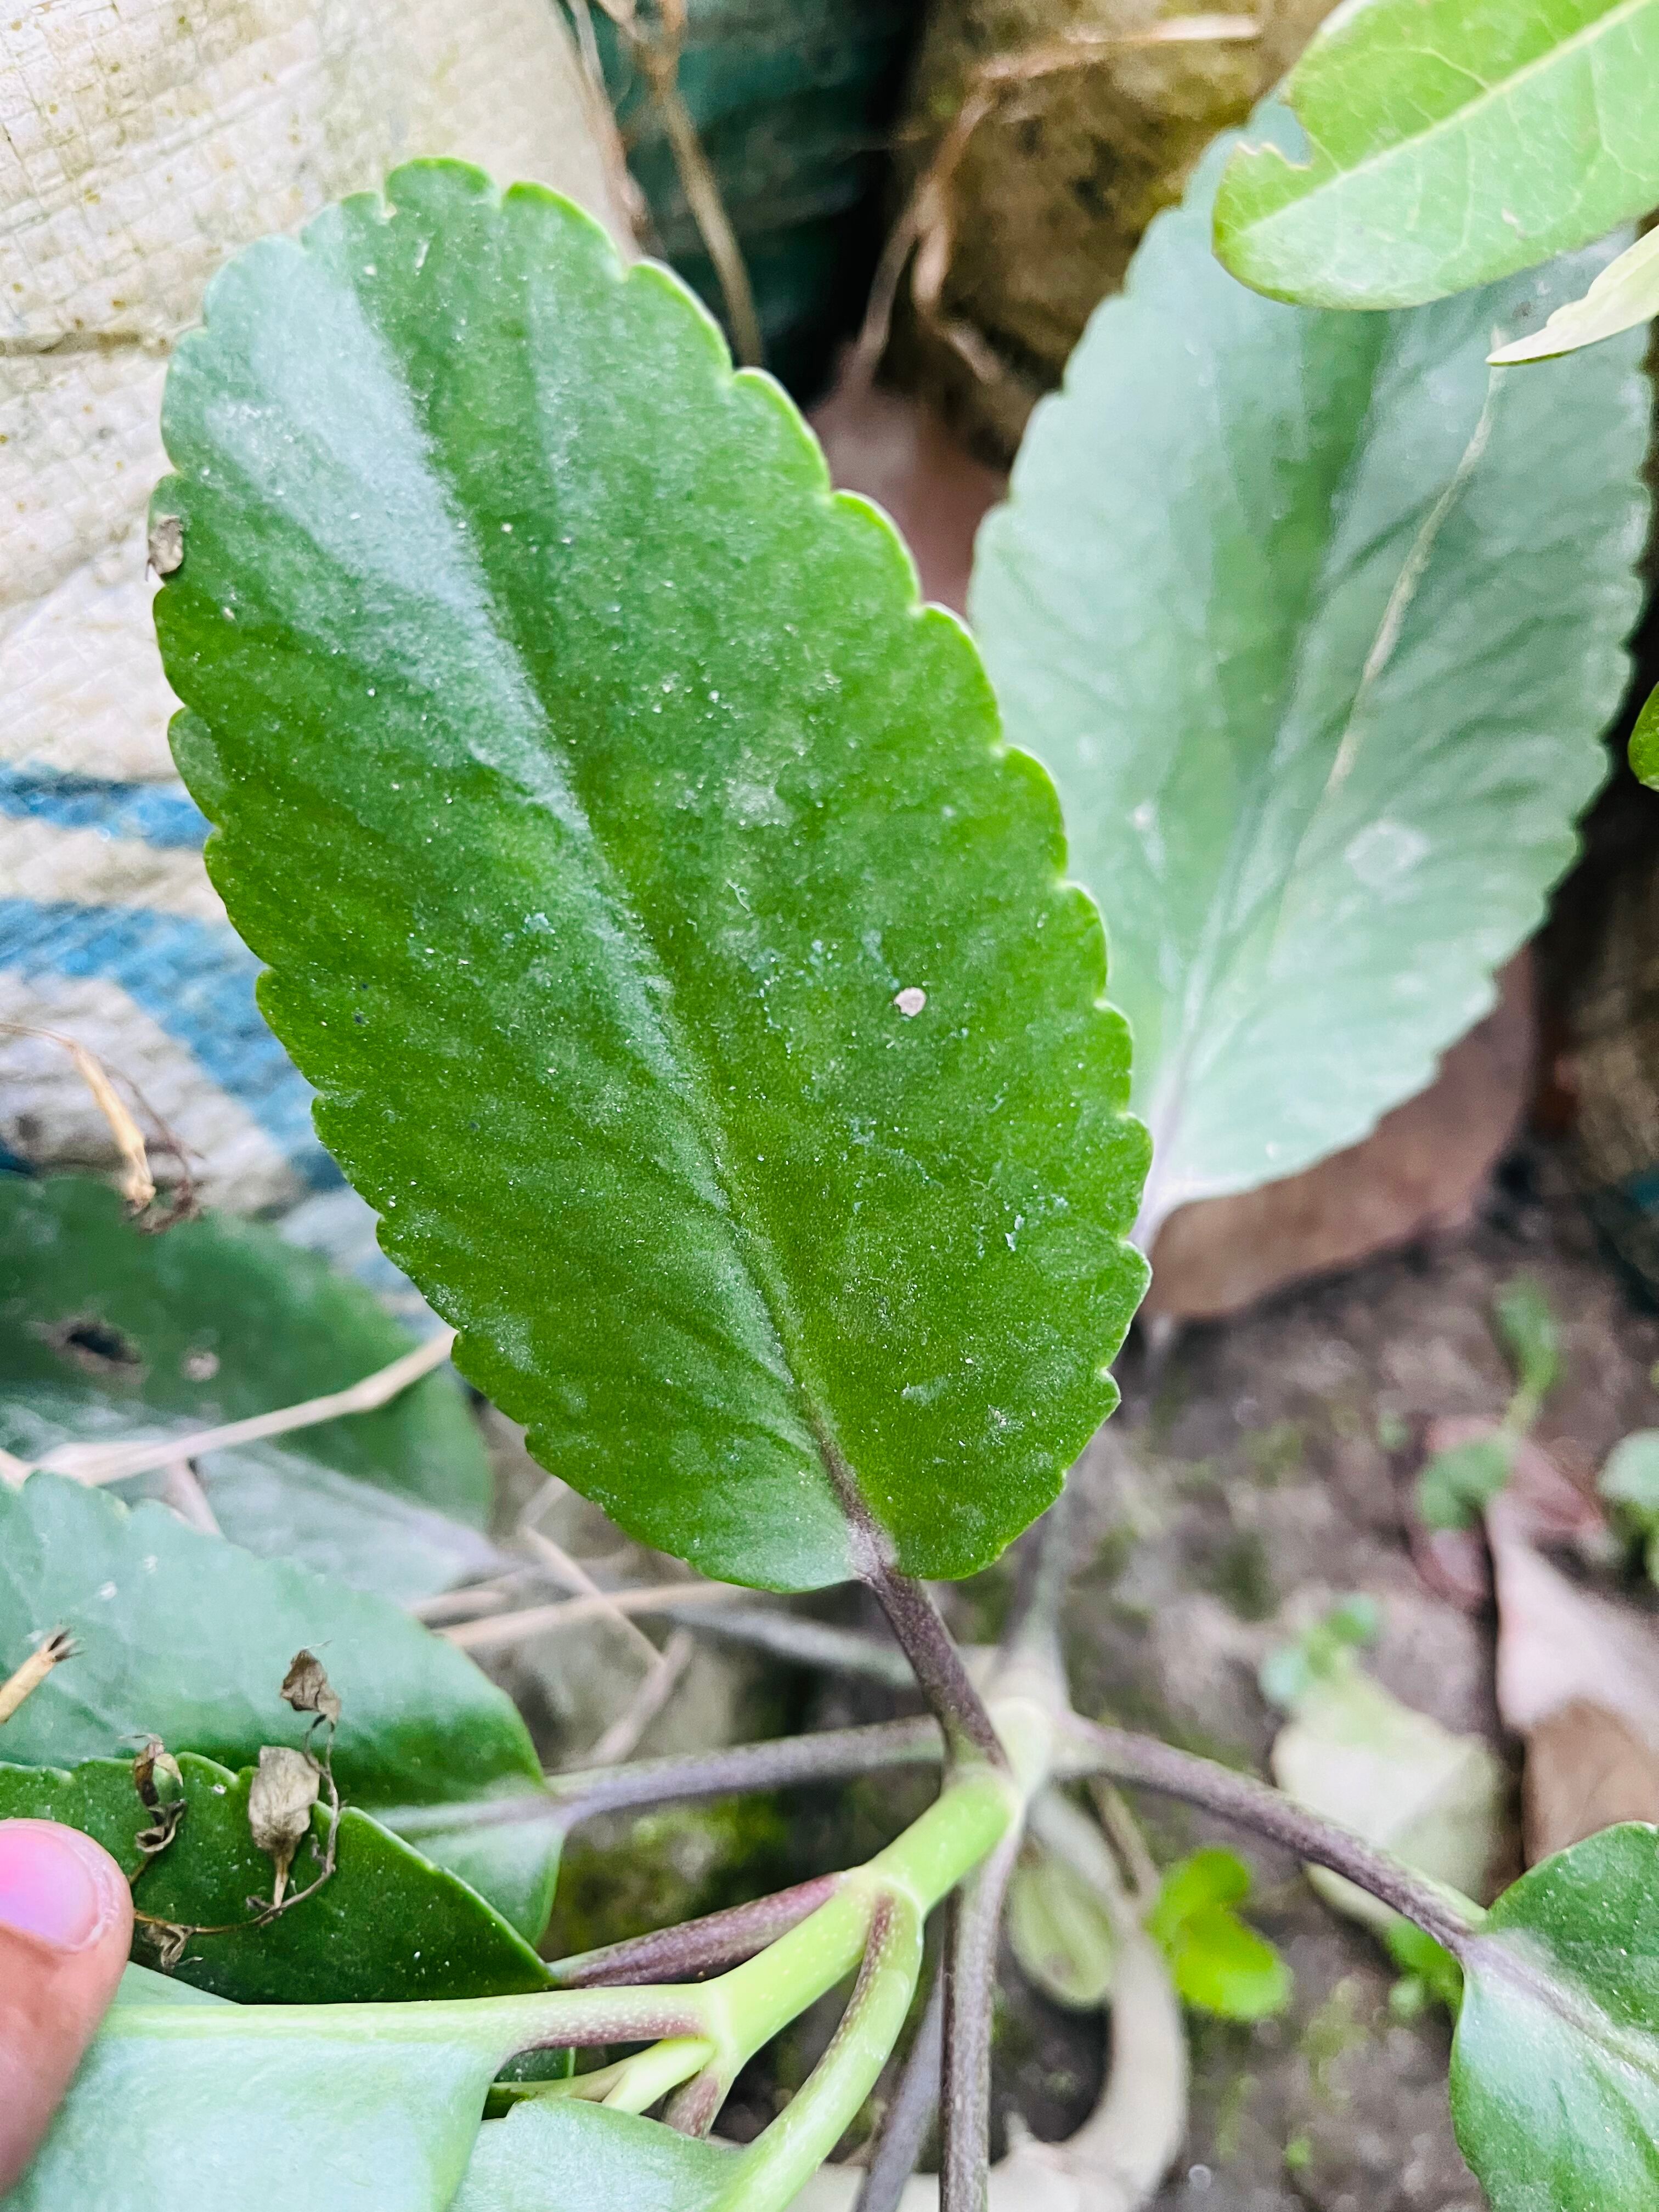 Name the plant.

pathorkuci
